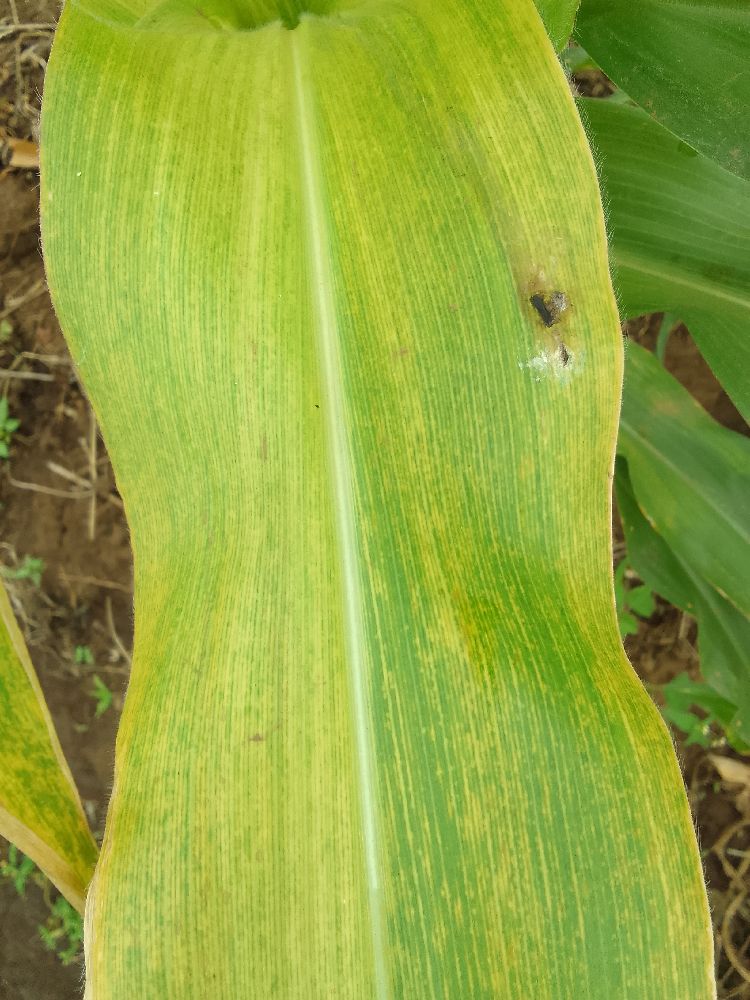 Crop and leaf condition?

maize, maize lethal necrosis
